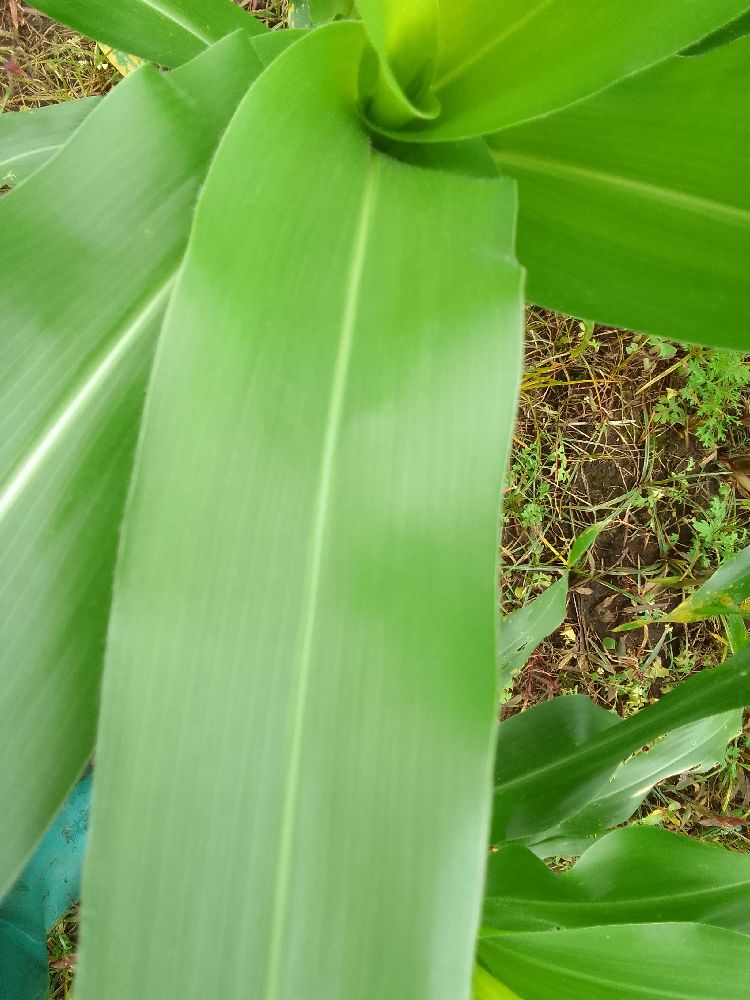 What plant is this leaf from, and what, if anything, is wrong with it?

maize, healthy
